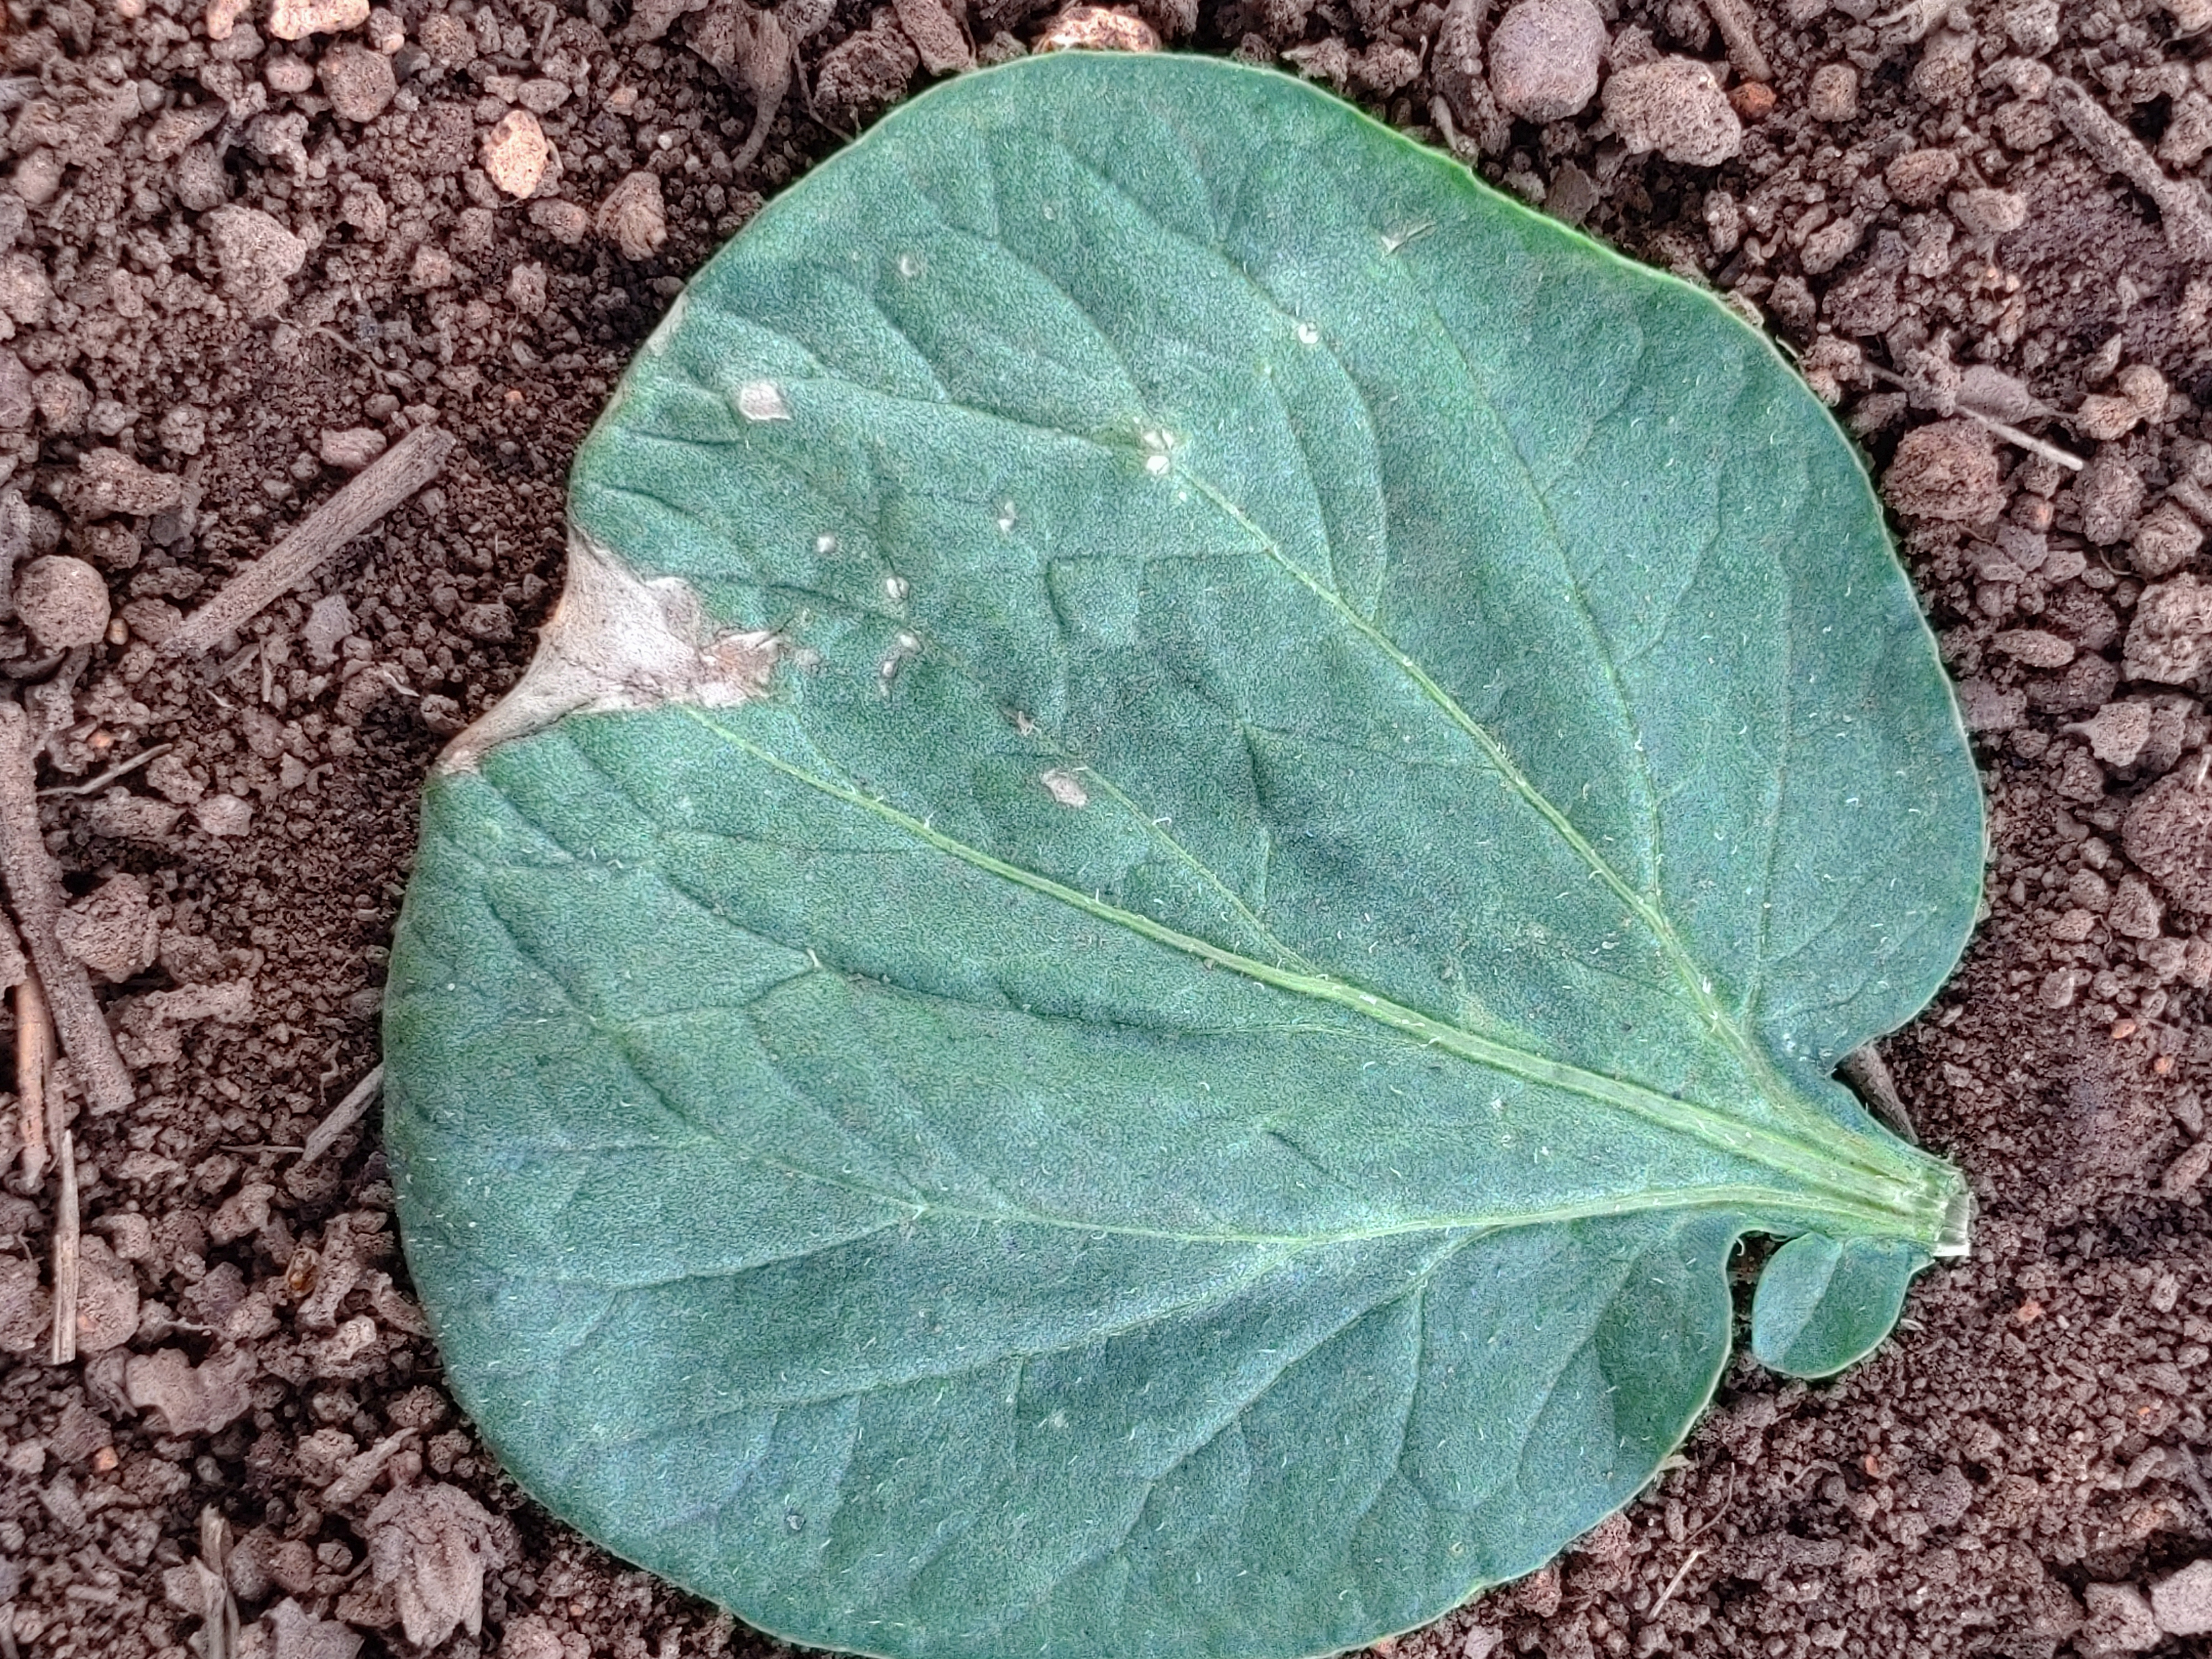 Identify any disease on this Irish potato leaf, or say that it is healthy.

early blight
